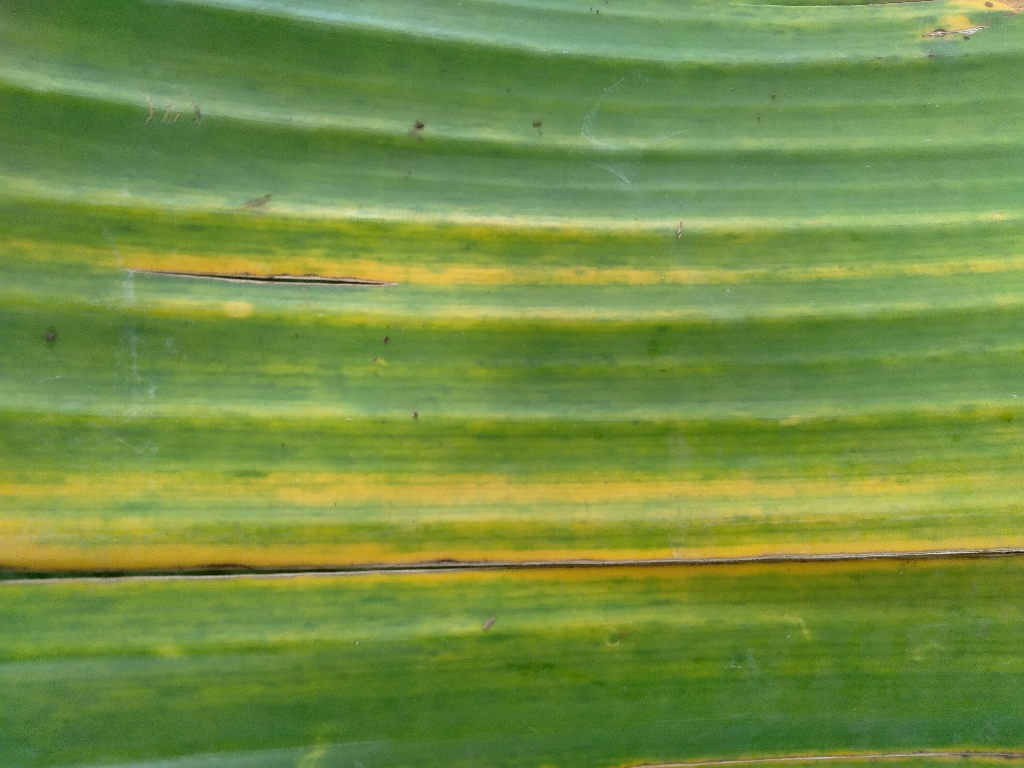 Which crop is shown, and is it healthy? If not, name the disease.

banana, fusarium wilt race 1
